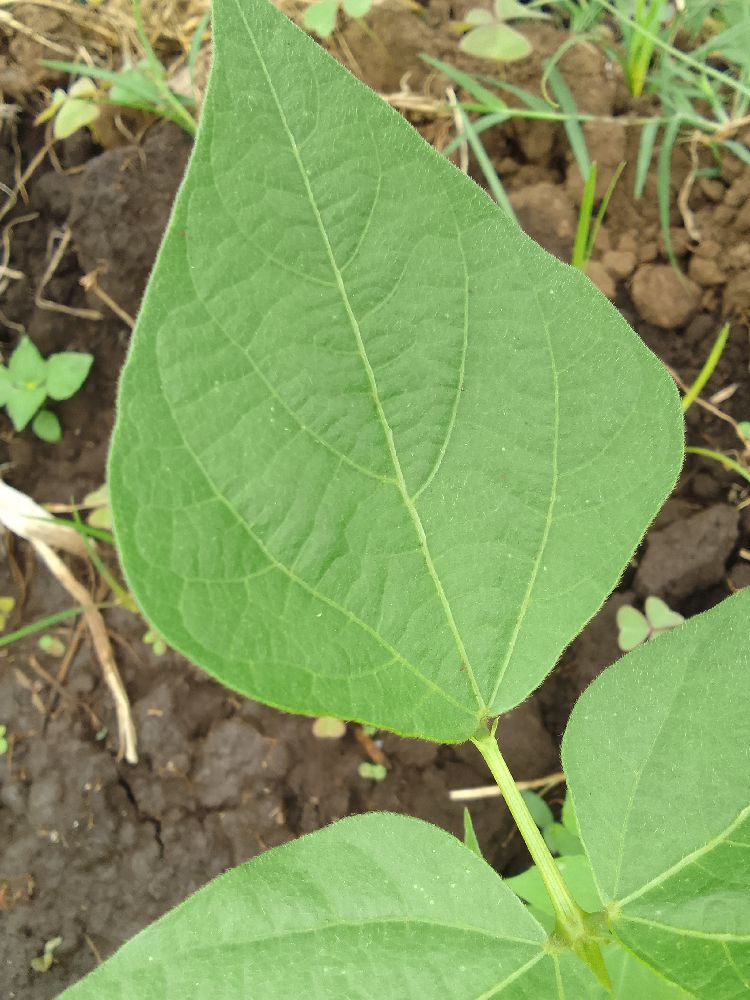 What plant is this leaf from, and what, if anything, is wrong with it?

common bean, healthy
